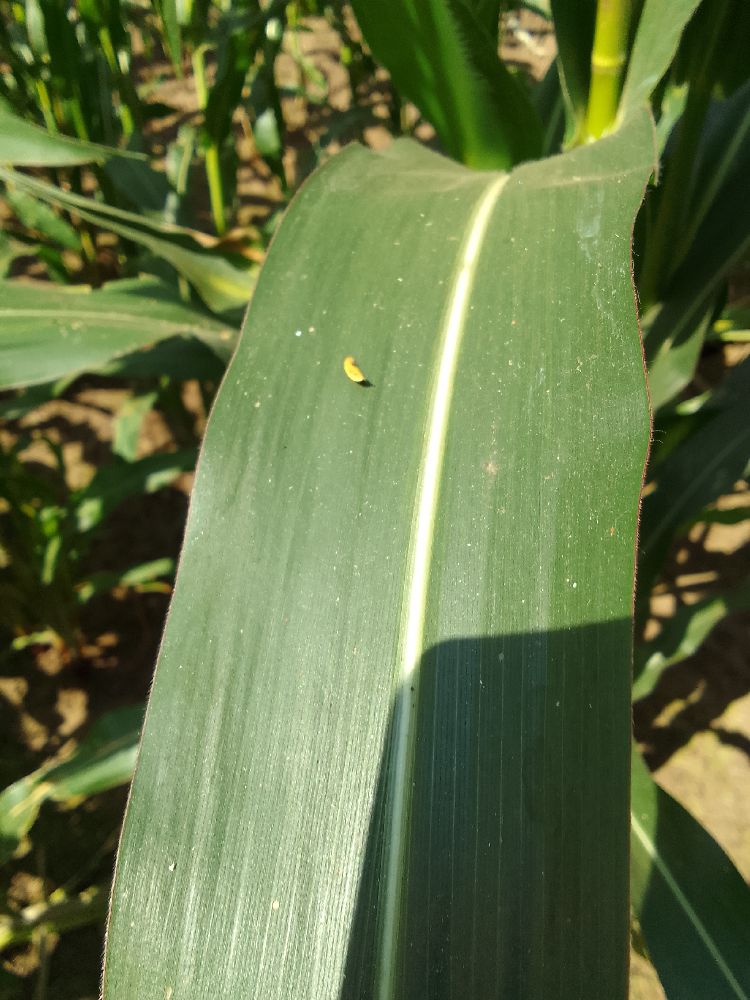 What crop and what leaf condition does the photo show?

maize, healthy
